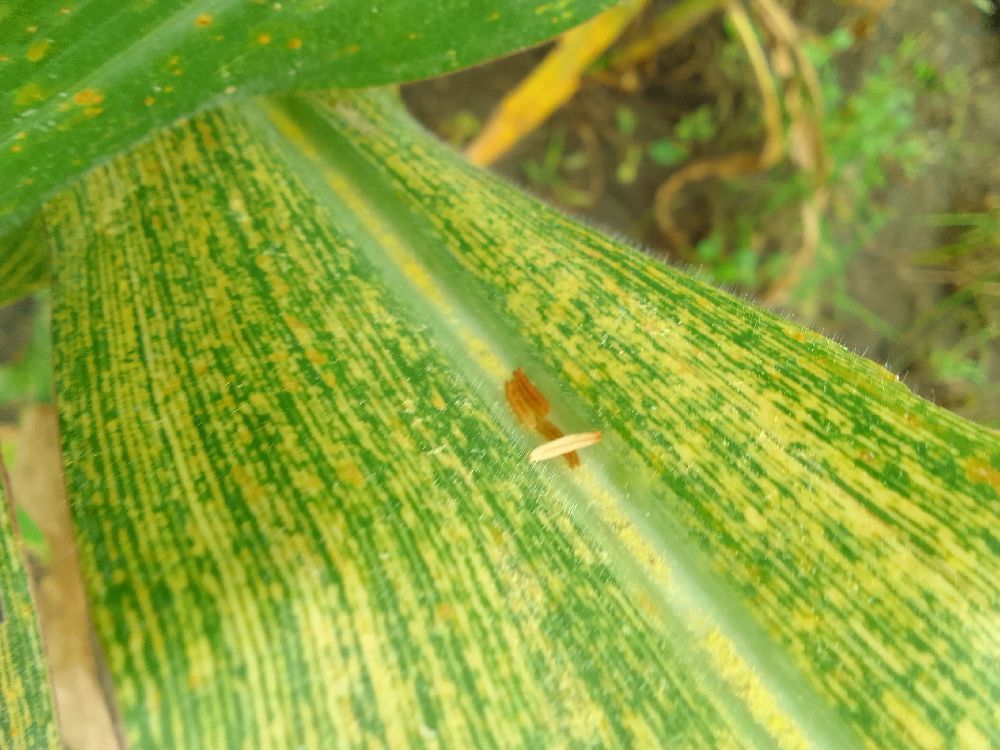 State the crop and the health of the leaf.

maize, maize streak virus
